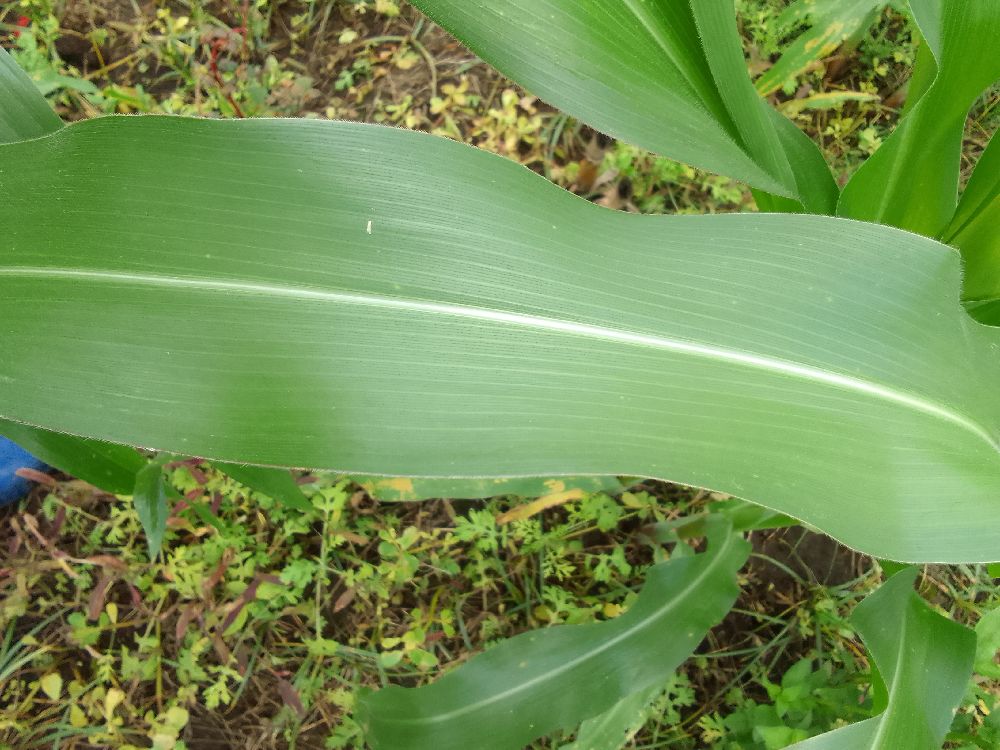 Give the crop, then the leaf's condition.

maize, healthy
